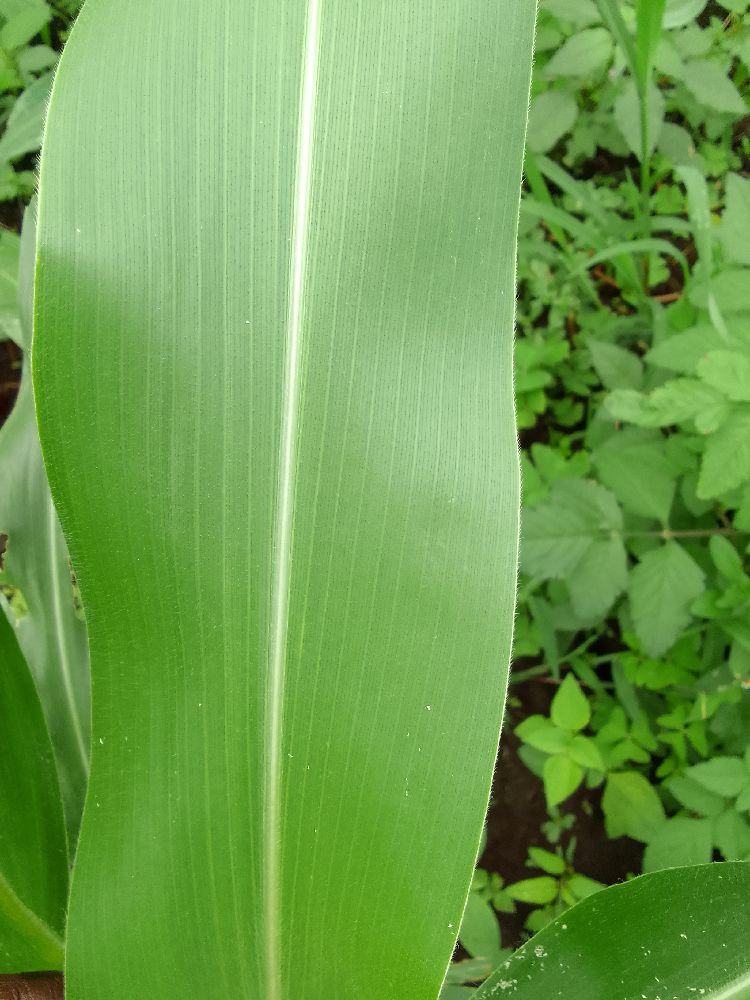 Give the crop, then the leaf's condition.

maize, healthy
